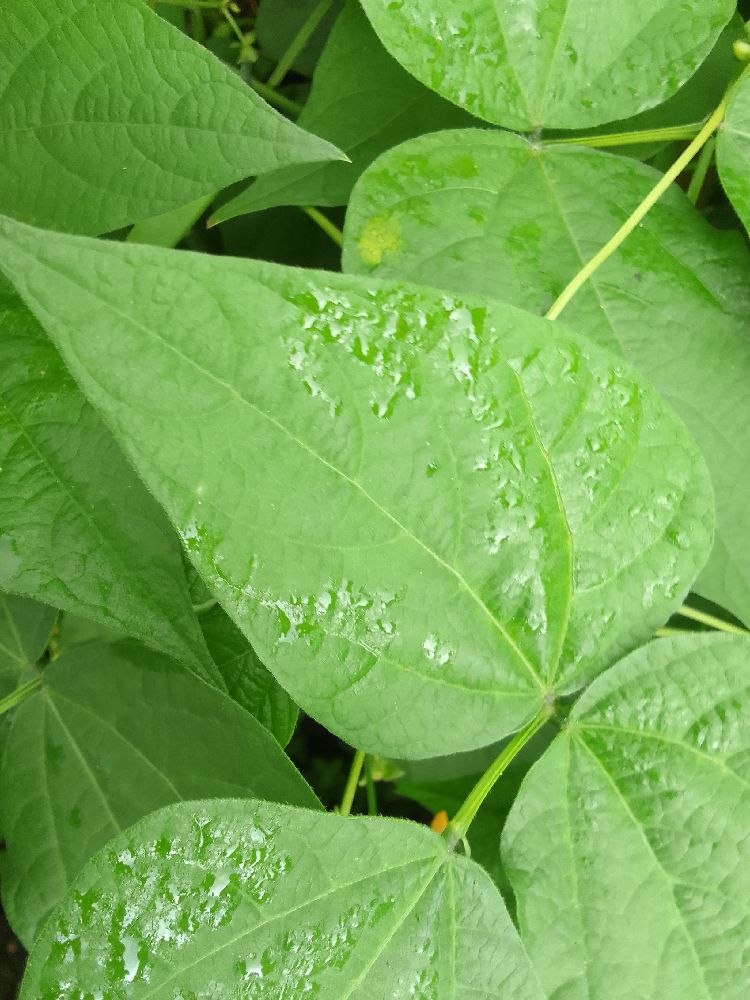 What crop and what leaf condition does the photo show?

common bean, healthy
